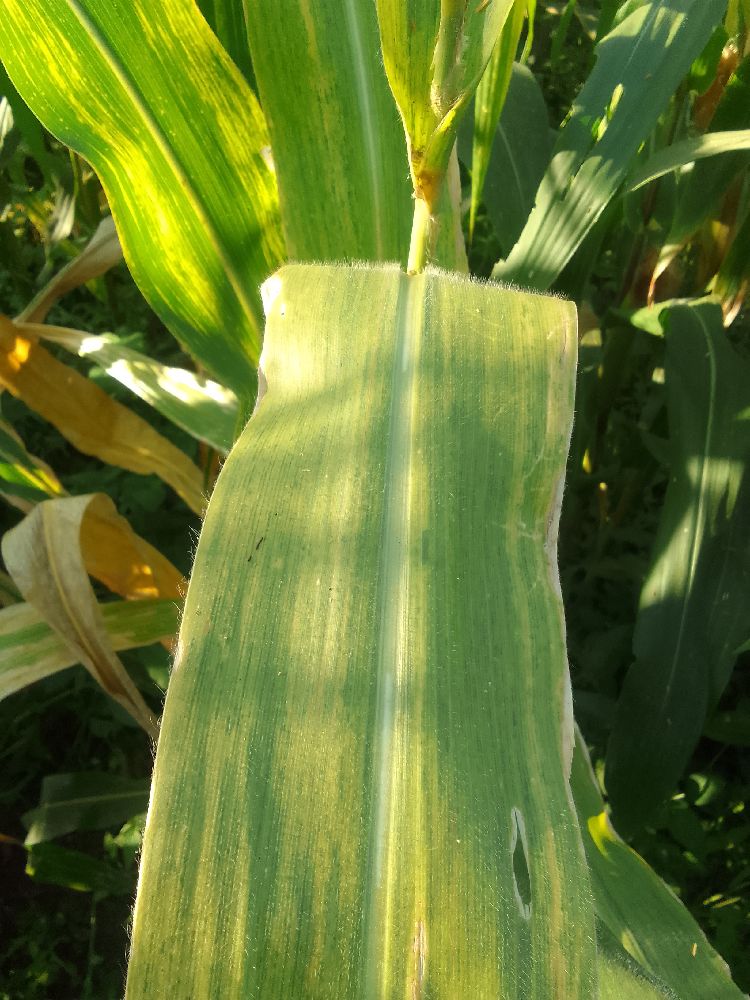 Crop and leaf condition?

maize, maize lethal necrosis
